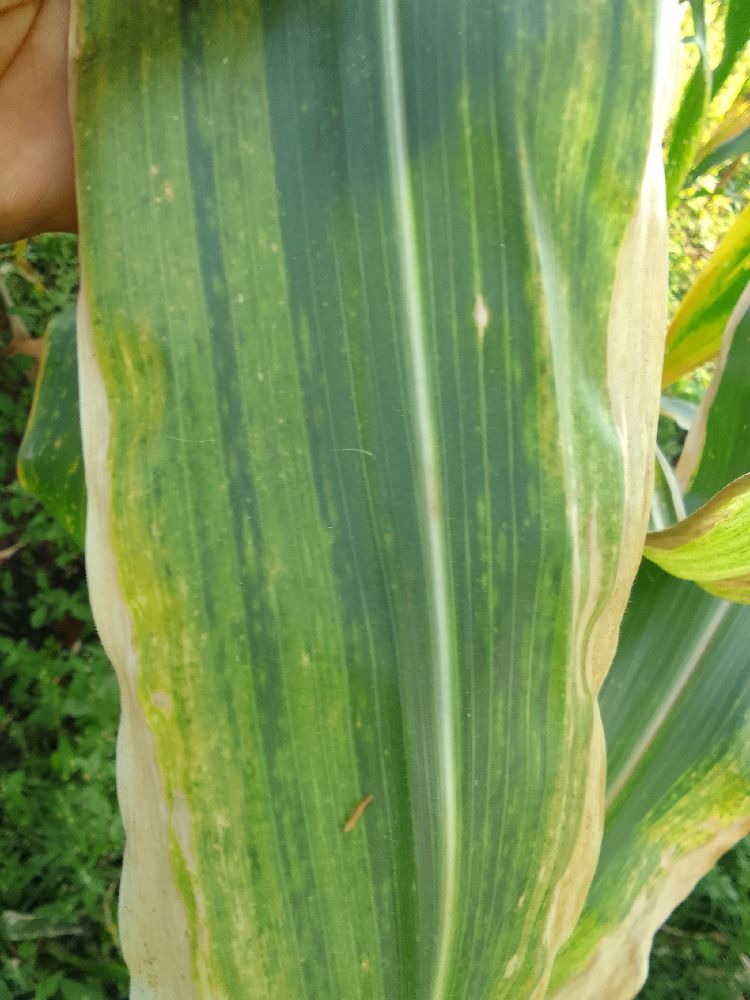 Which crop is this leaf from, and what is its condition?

maize, maize lethal necrosis
